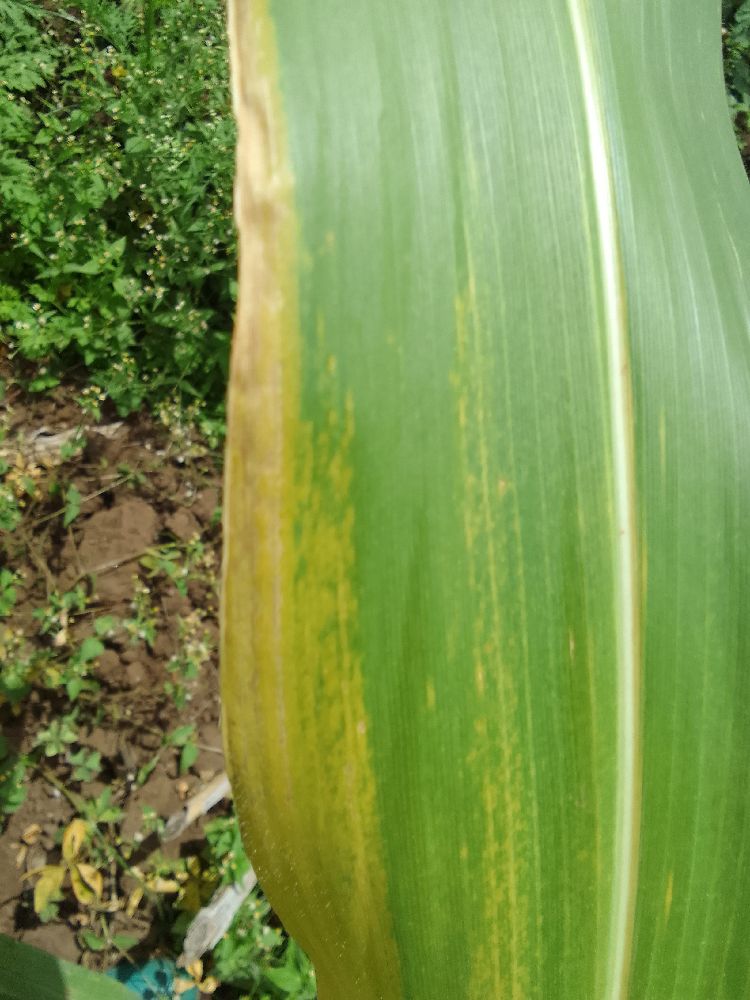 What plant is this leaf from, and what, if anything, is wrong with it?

maize, maize lethal necrosis
